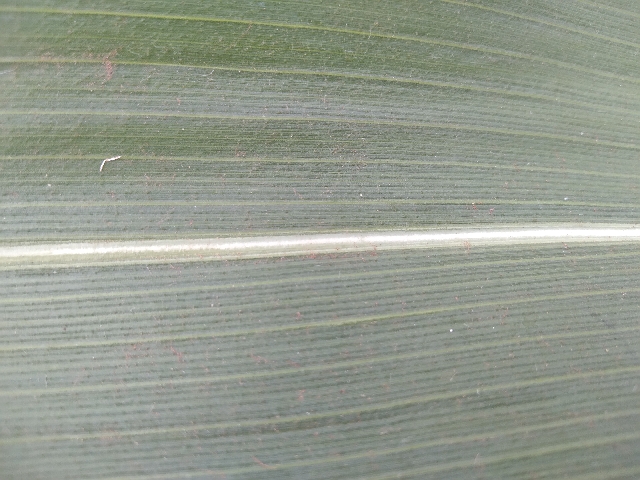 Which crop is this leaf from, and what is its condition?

maize, healthy
